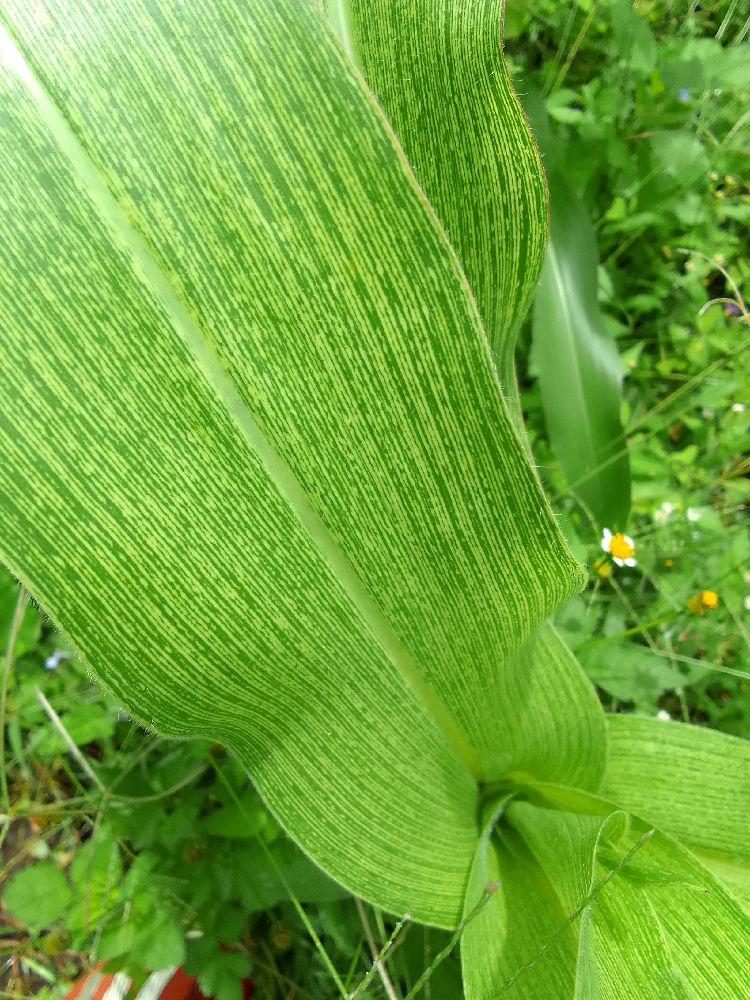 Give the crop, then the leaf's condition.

maize, maize streak virus
